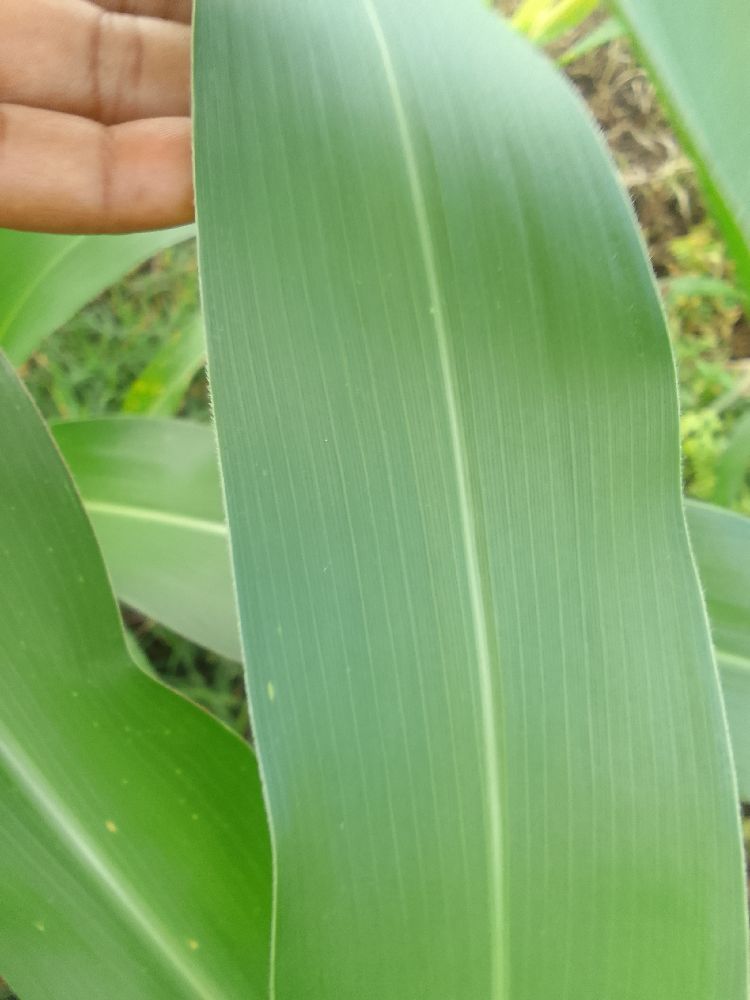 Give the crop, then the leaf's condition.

maize, healthy
